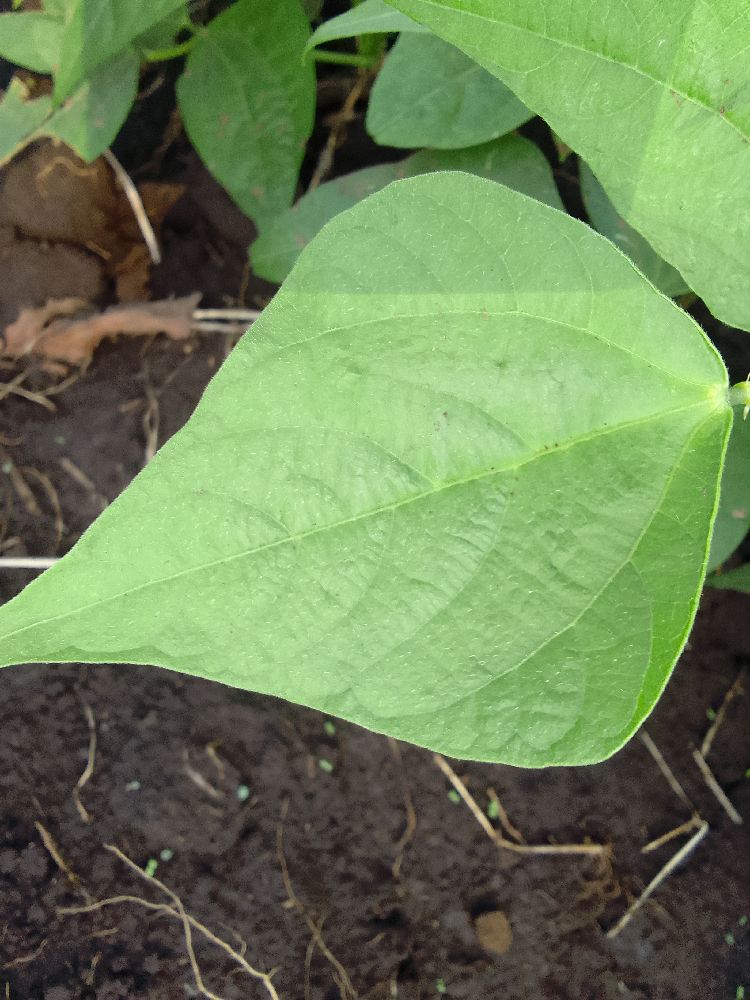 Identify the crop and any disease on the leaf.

common bean, healthy
